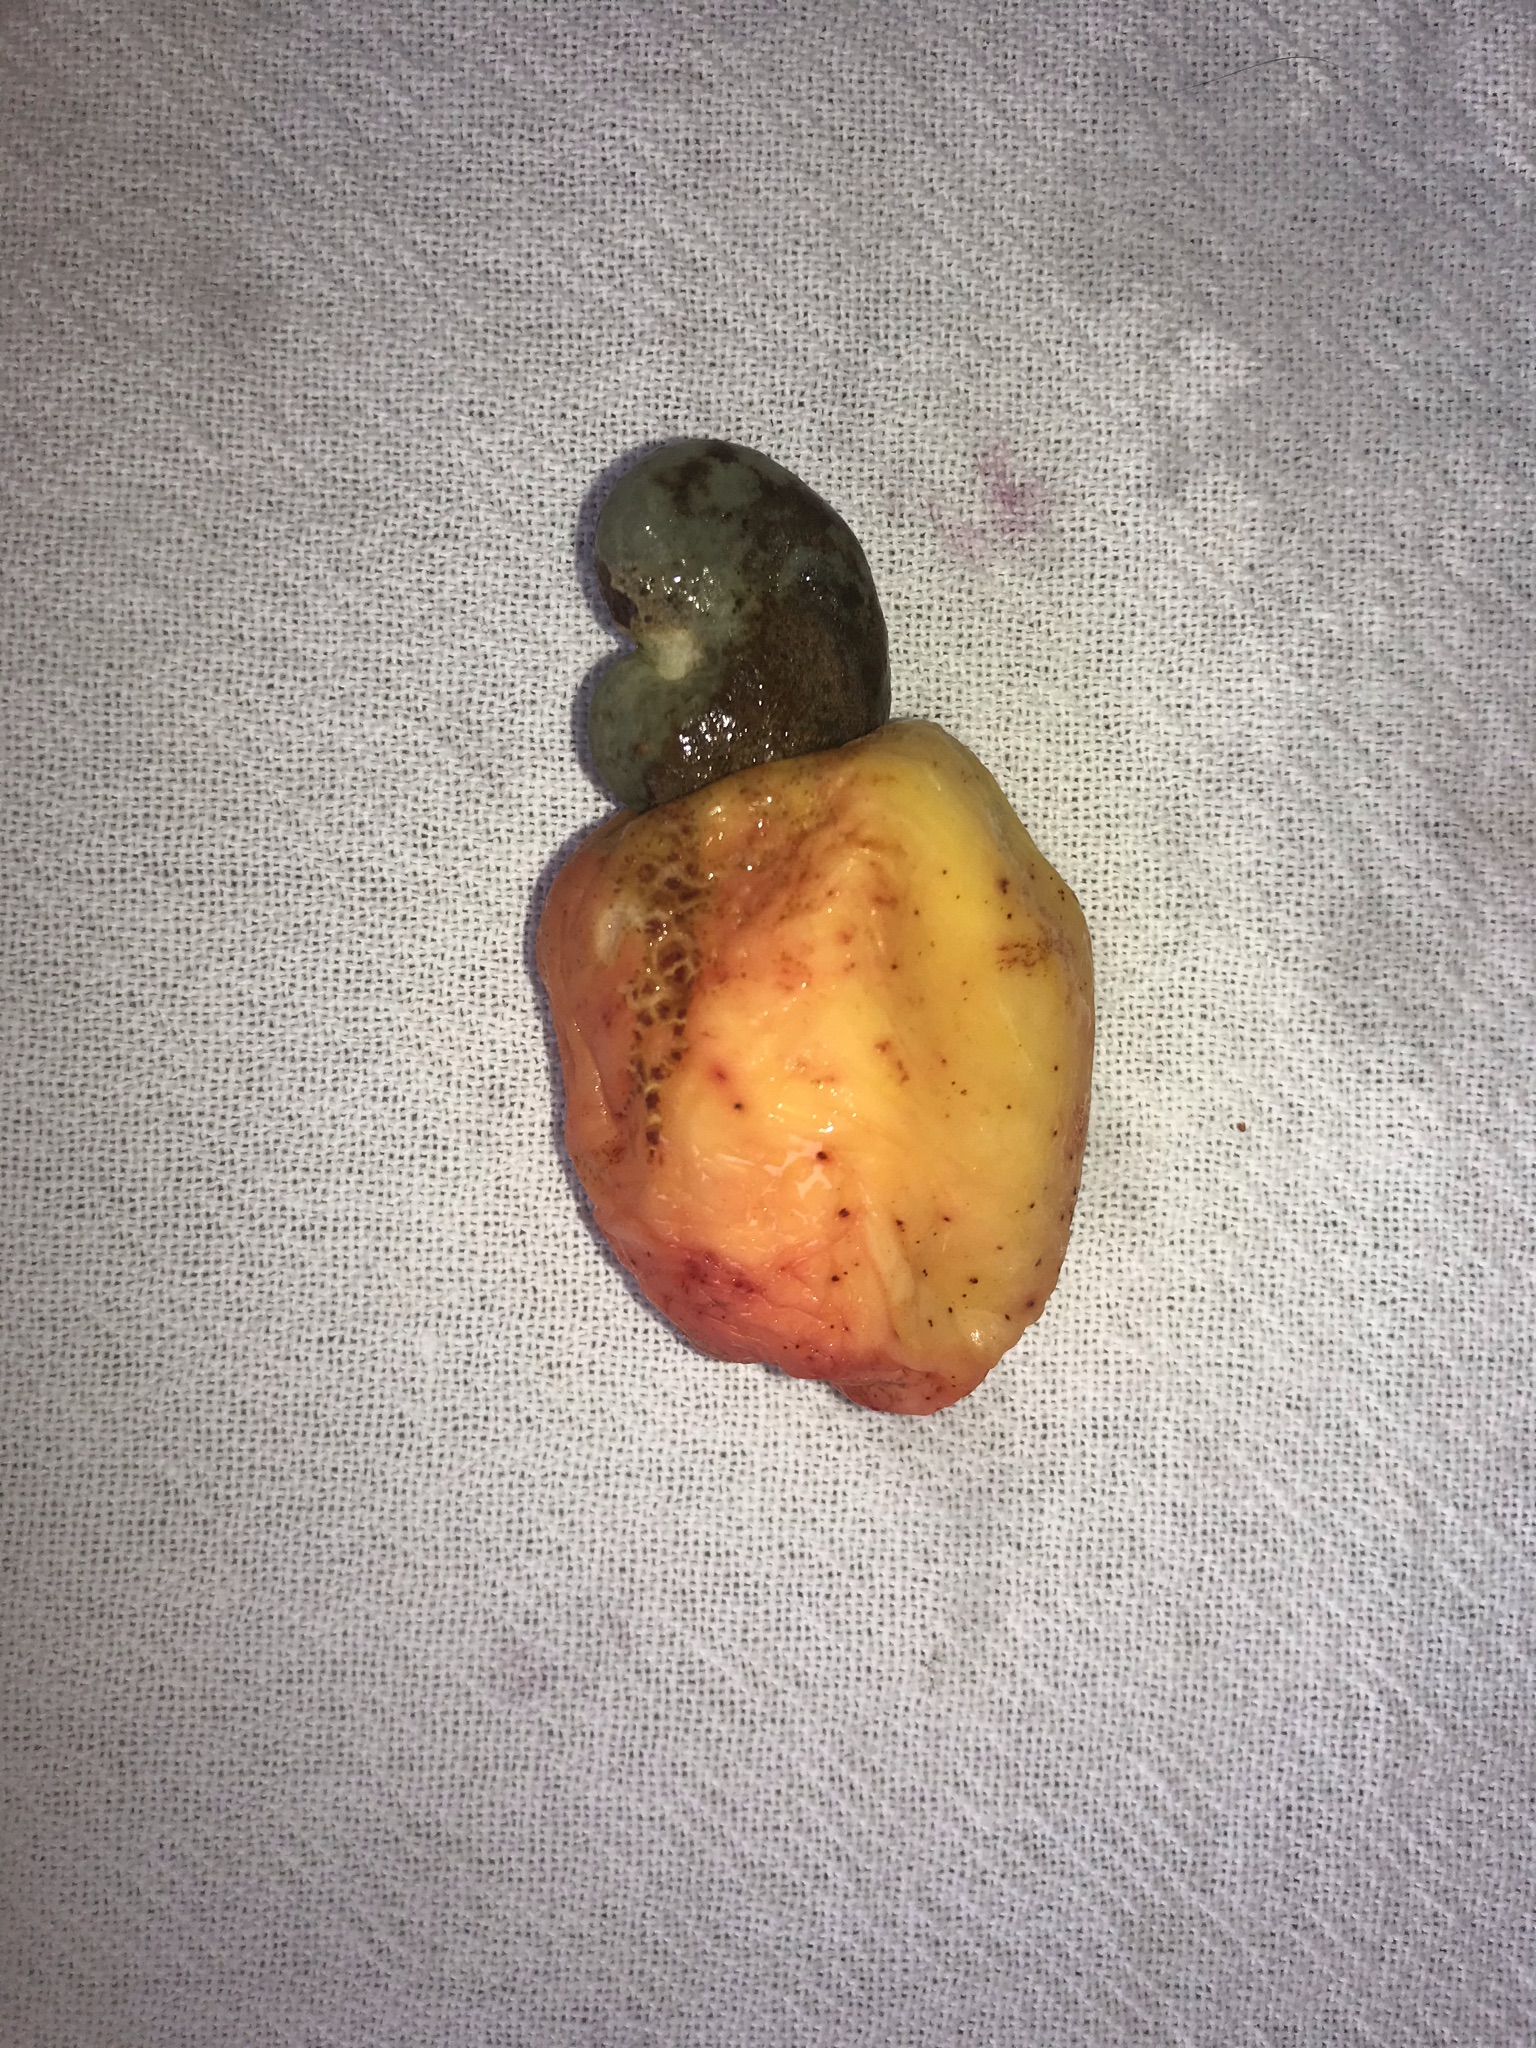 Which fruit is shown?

caju amarelo
